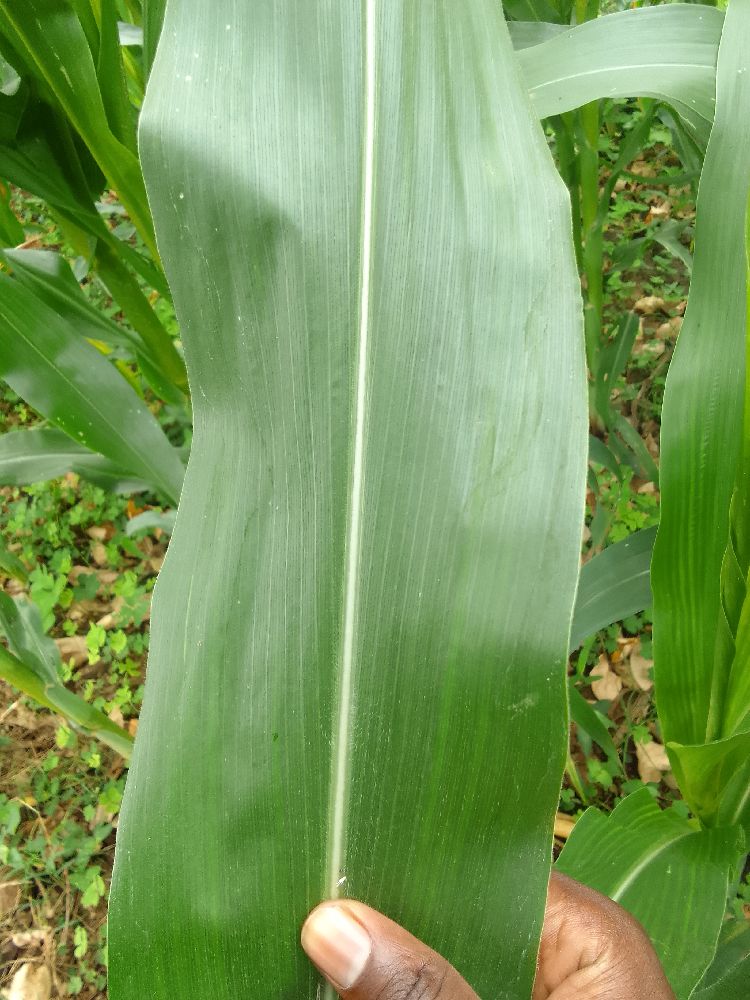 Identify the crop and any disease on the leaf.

maize, healthy
